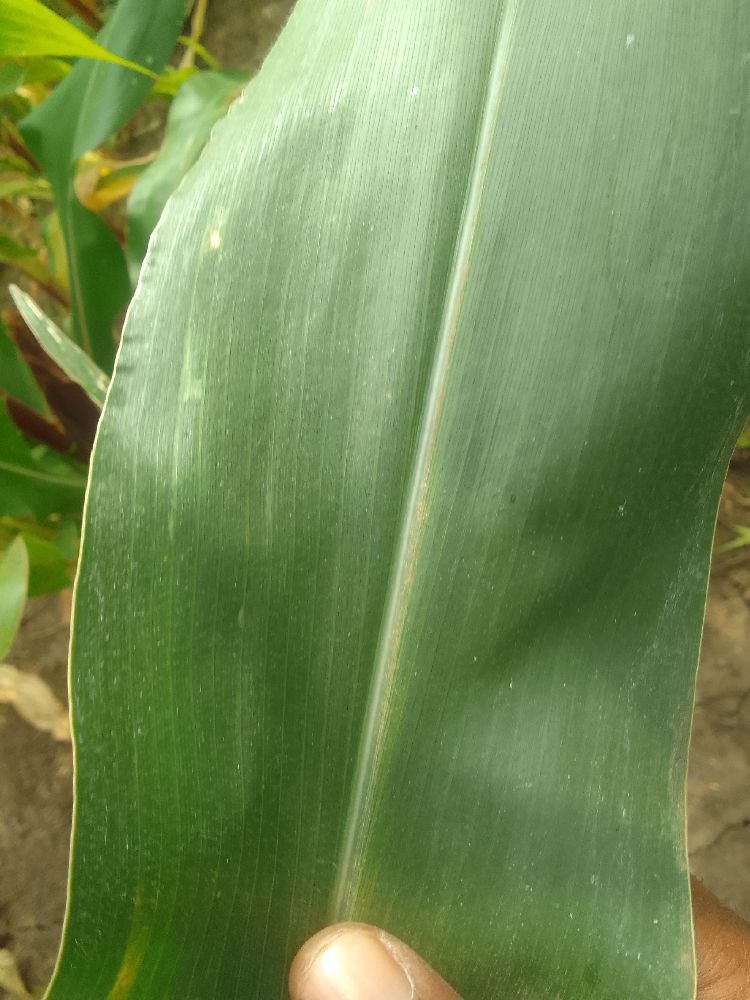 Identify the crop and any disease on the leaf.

maize, healthy
